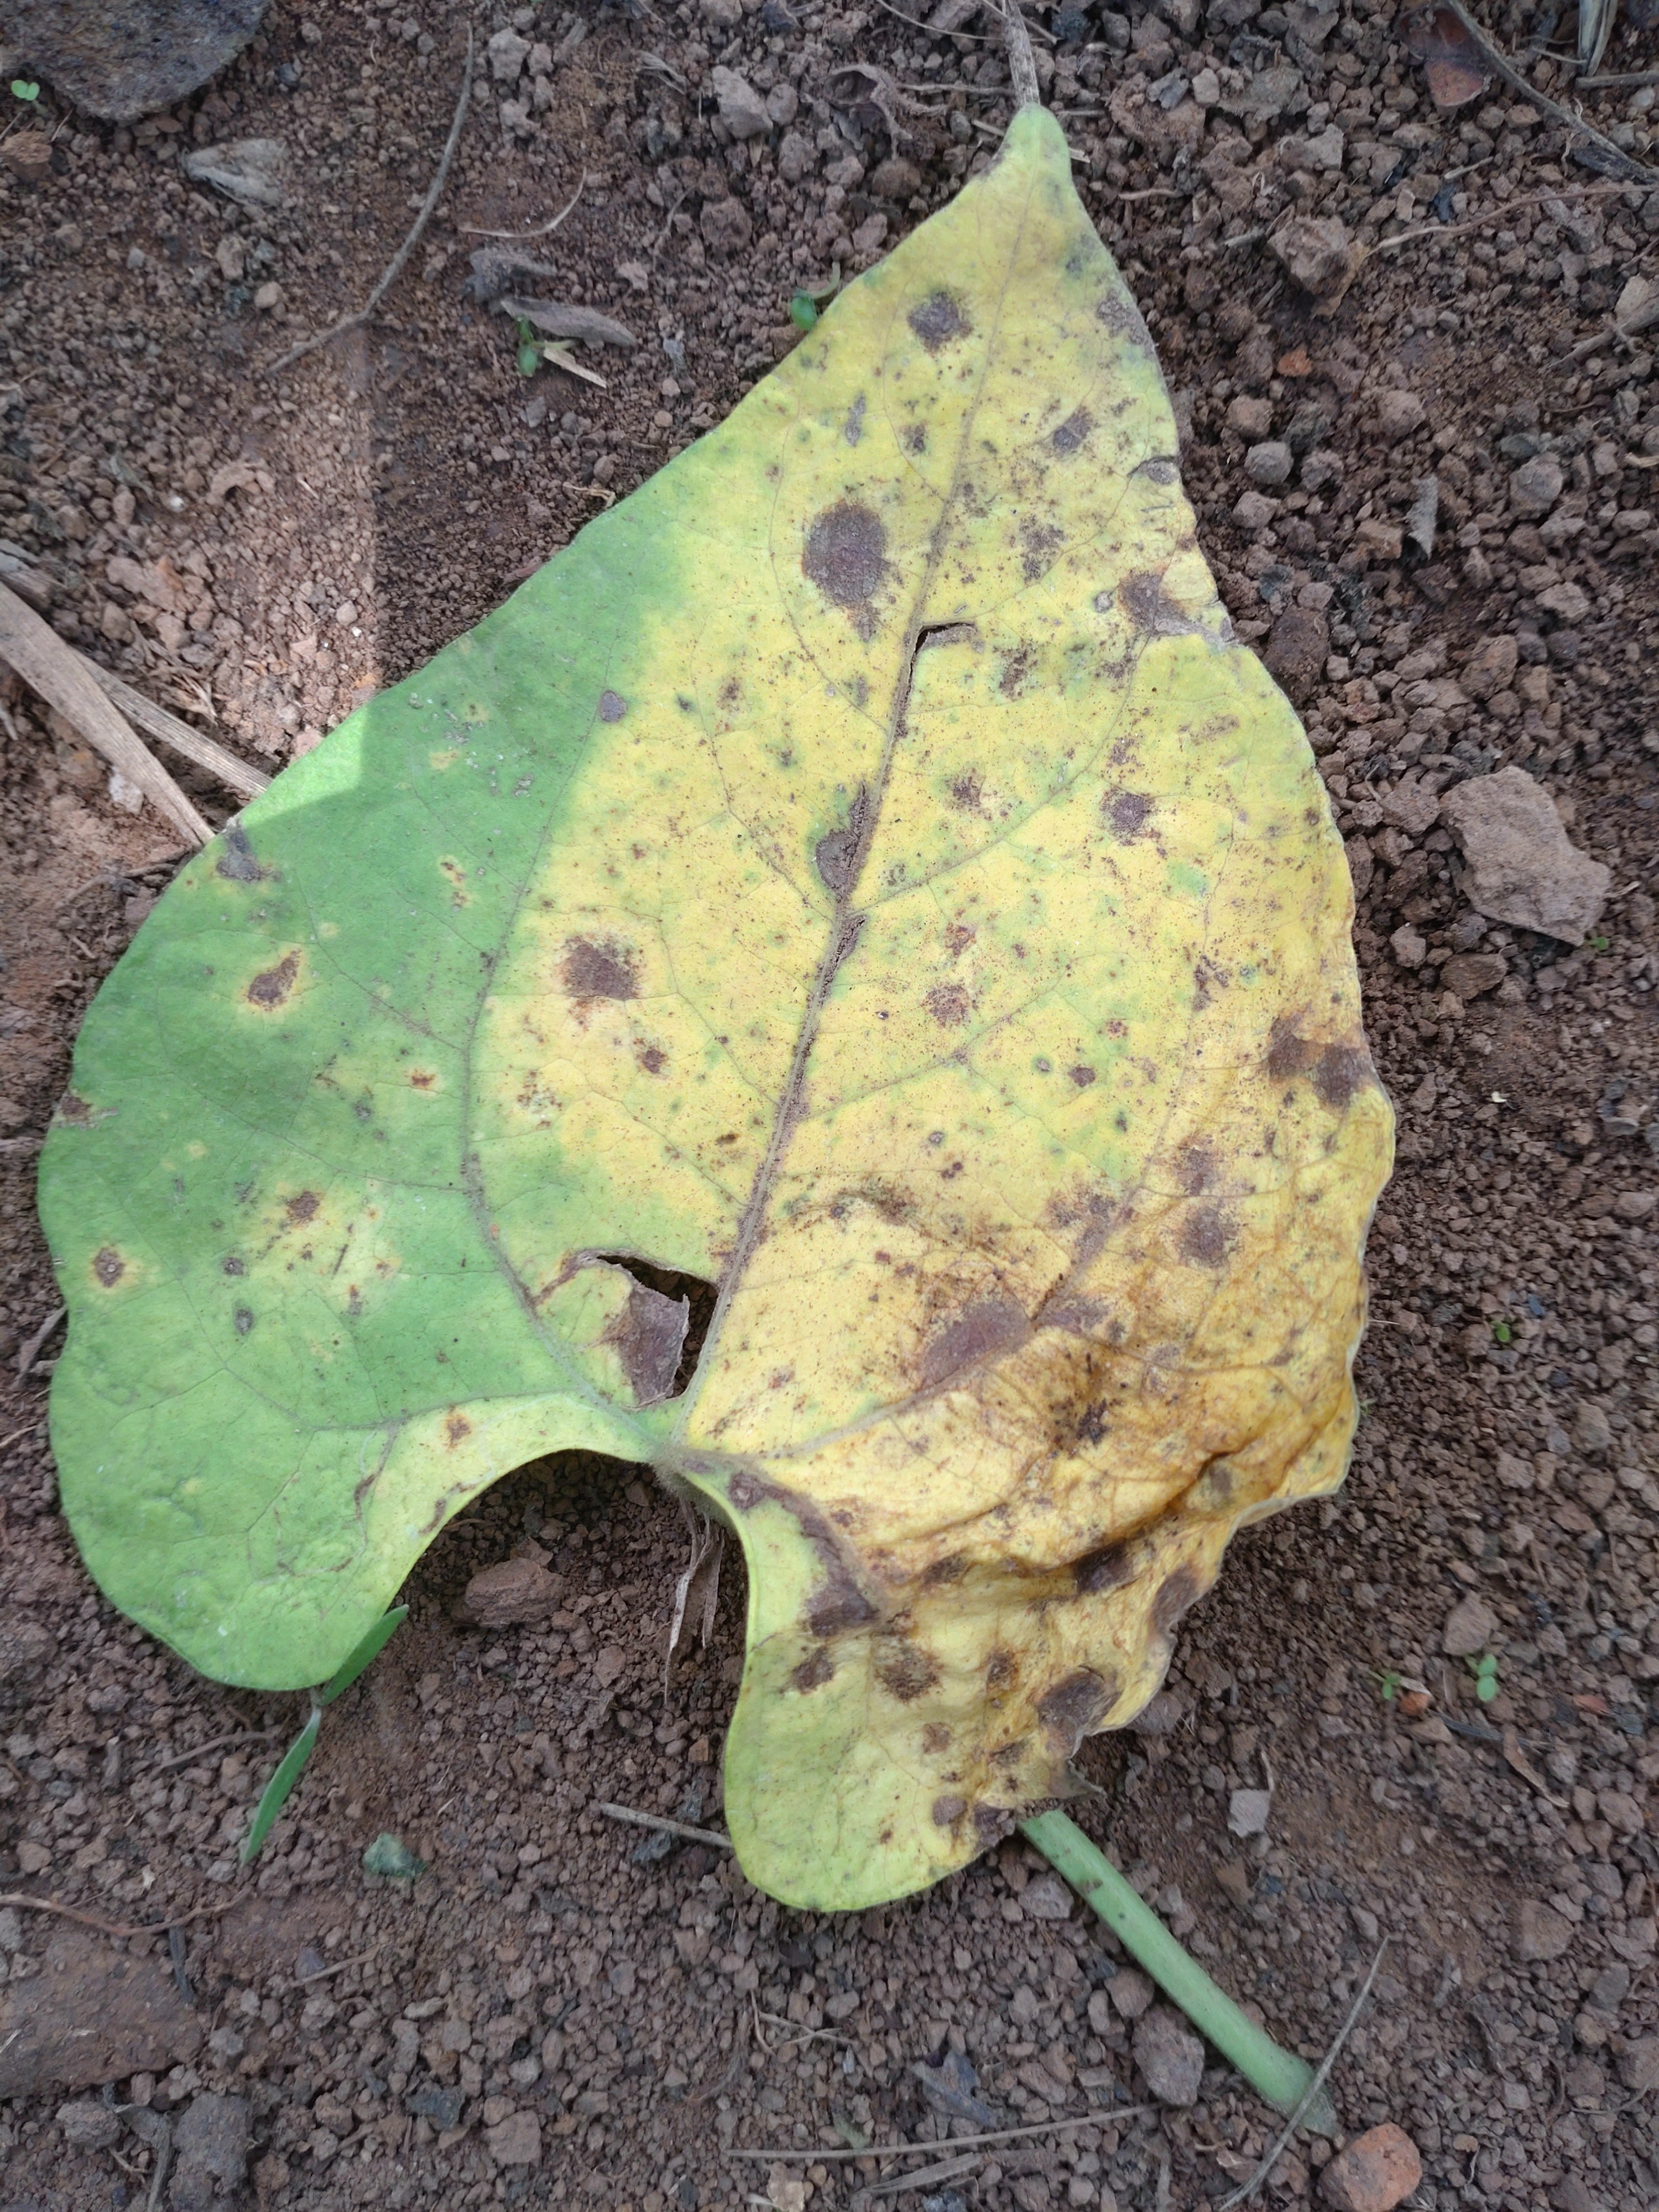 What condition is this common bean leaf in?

anthracnose
